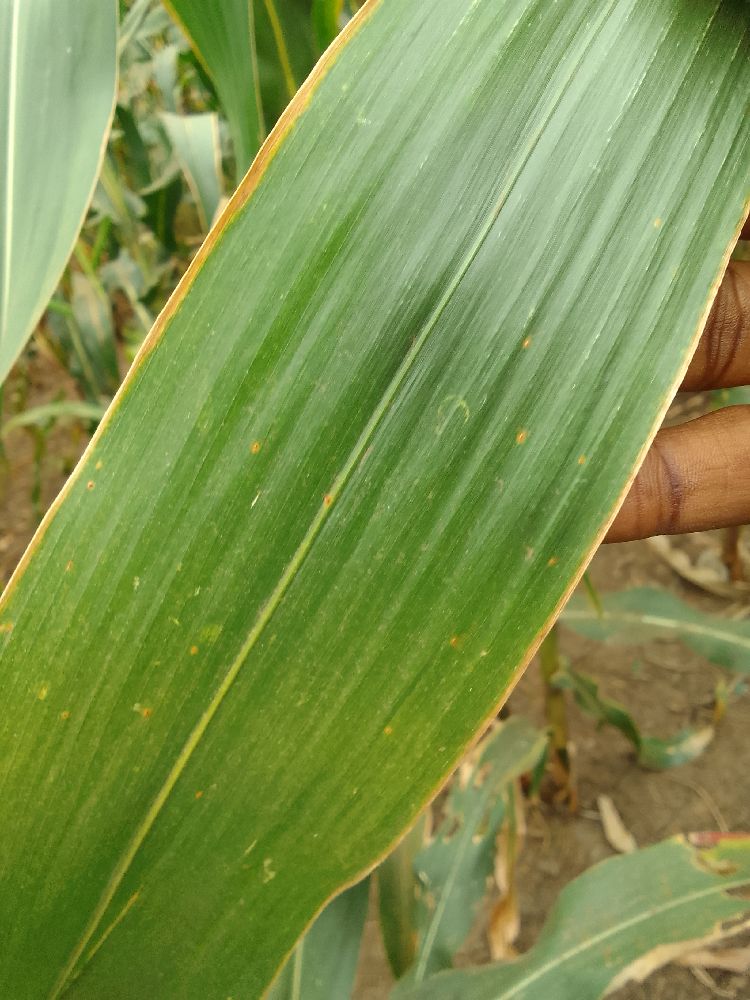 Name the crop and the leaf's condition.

maize, healthy
